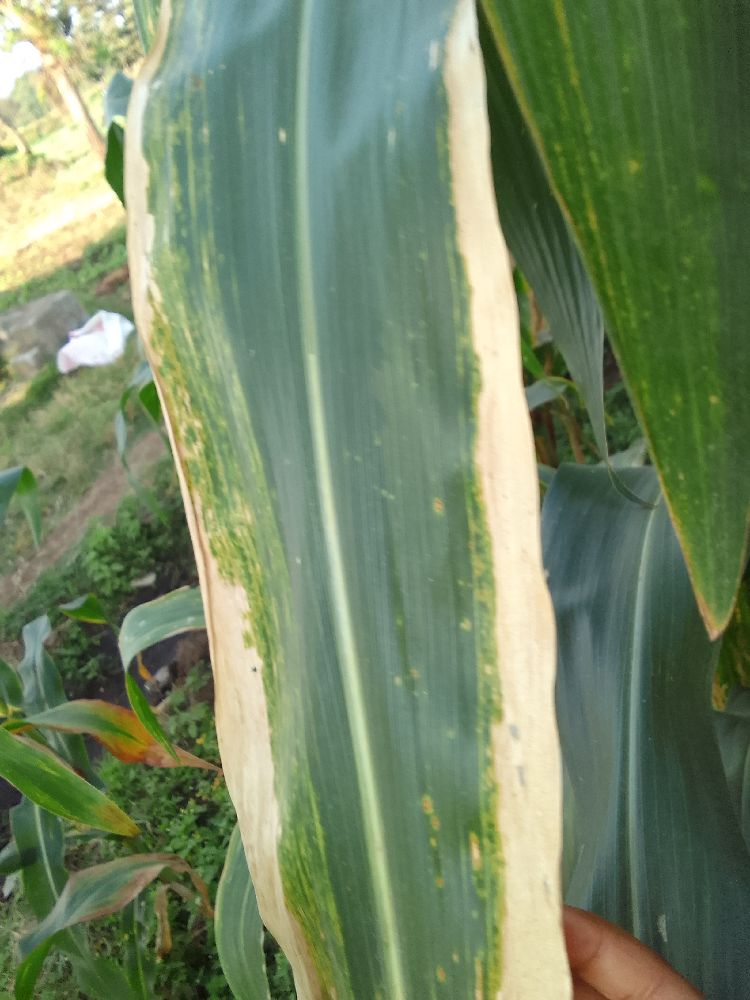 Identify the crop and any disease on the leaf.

maize, maize lethal necrosis
